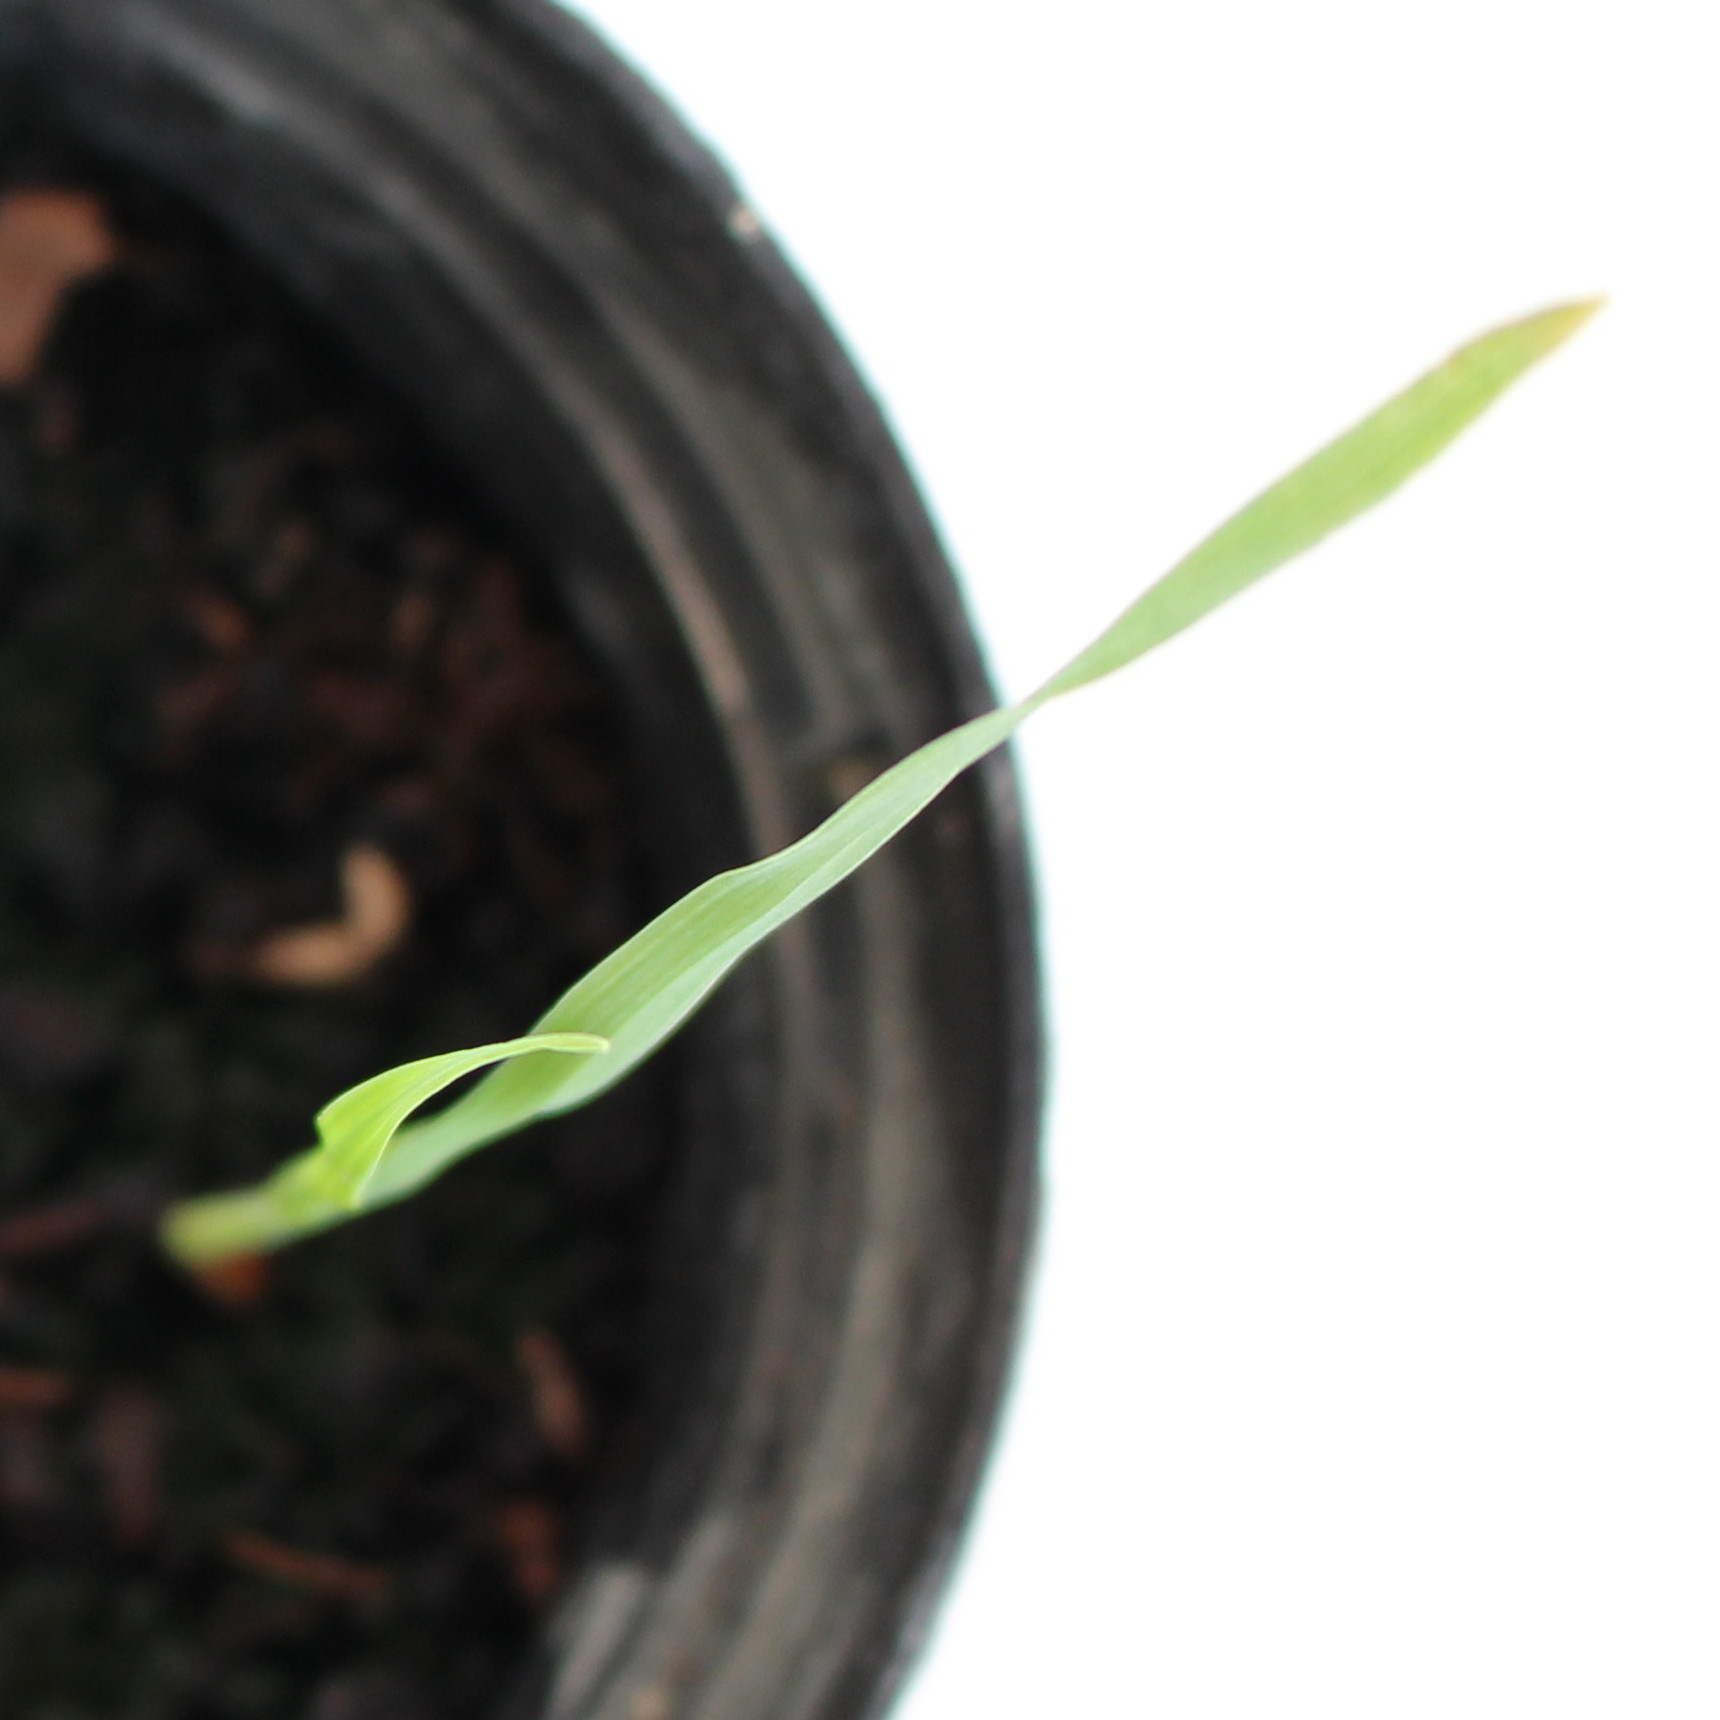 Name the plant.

Avena sterilis
